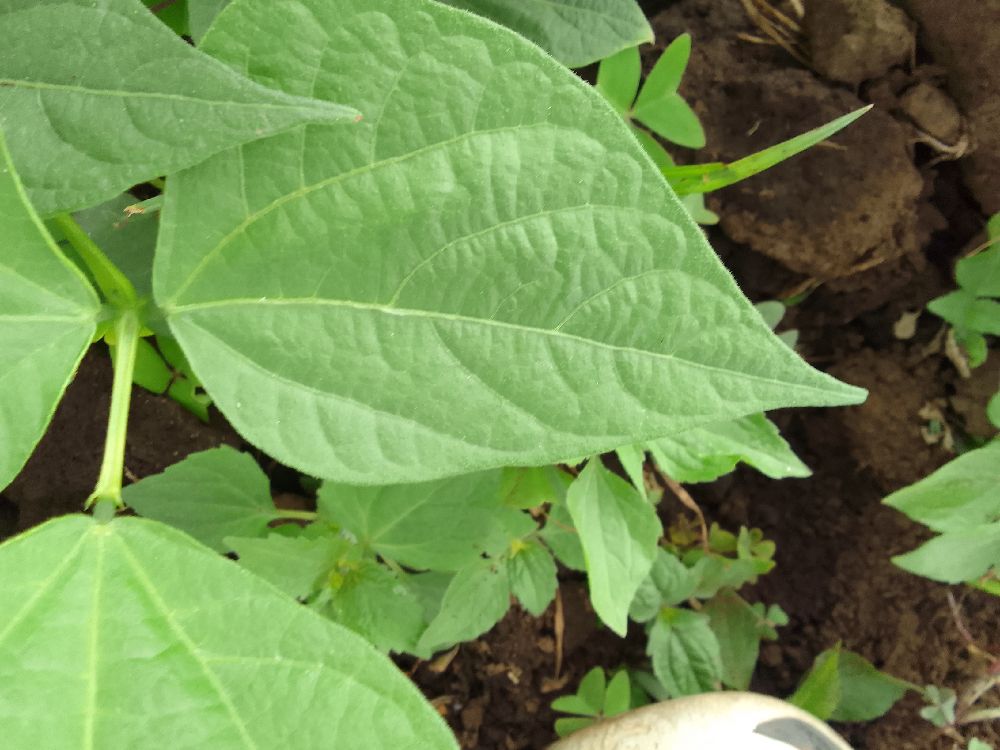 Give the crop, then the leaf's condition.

common bean, healthy
